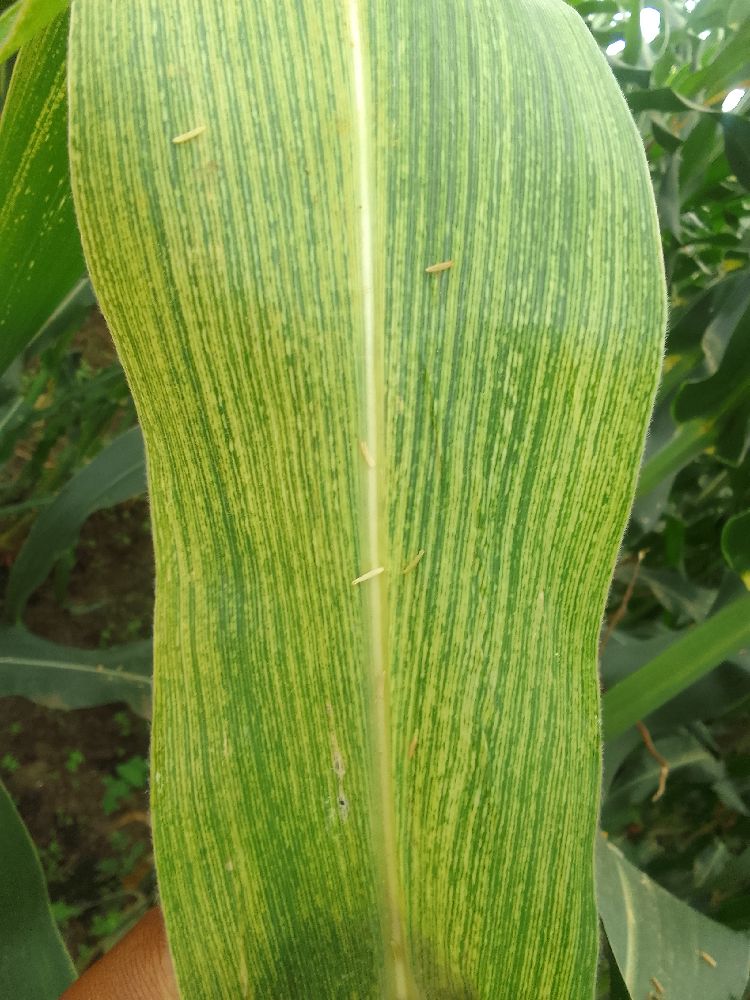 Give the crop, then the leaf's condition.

maize, maize streak virus
